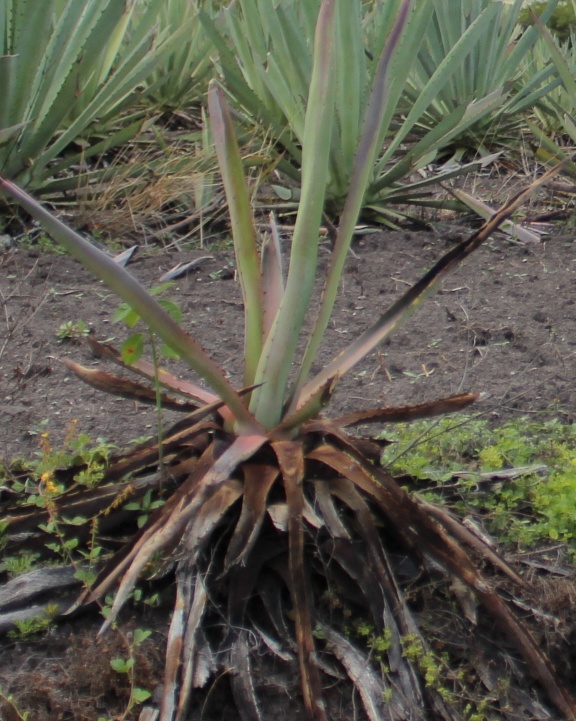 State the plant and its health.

agave, sick
